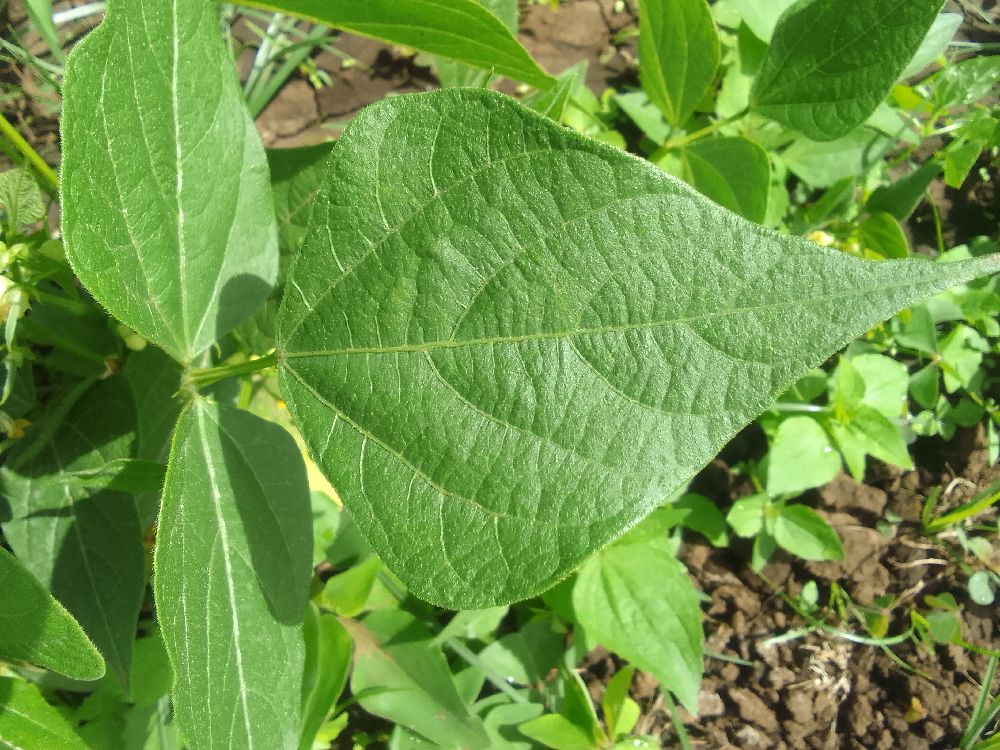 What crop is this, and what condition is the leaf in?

common bean, healthy
